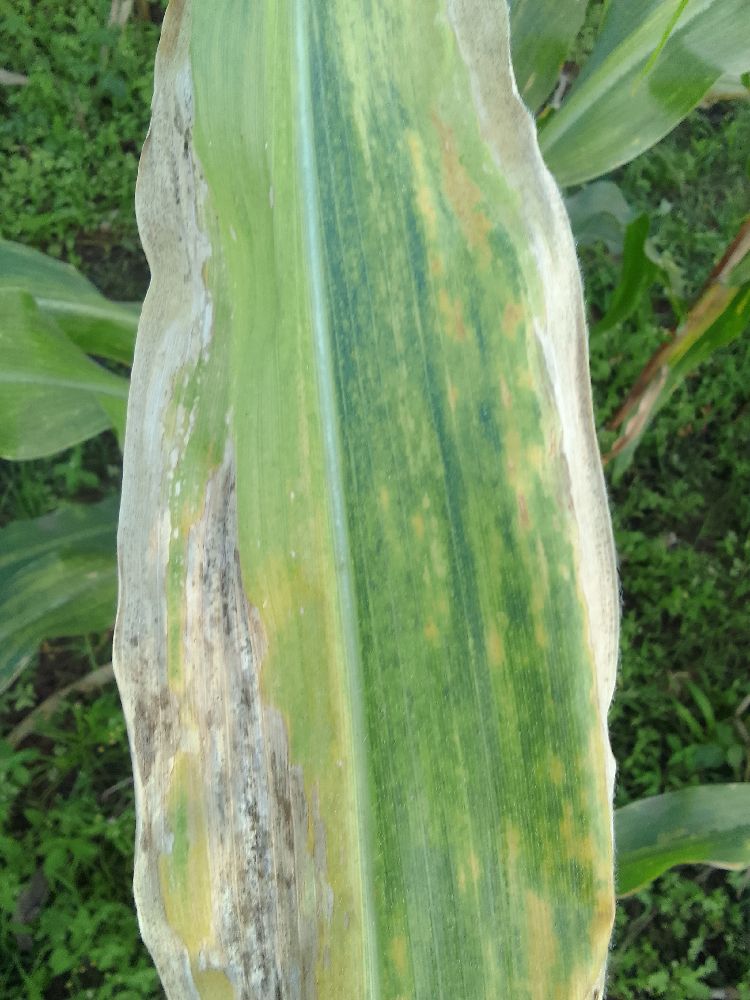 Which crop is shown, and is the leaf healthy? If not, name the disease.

maize, maize lethal necrosis
